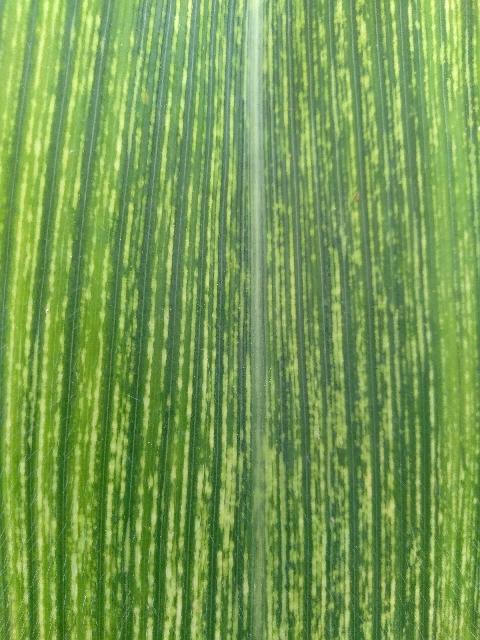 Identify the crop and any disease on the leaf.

maize, maize streak virus
